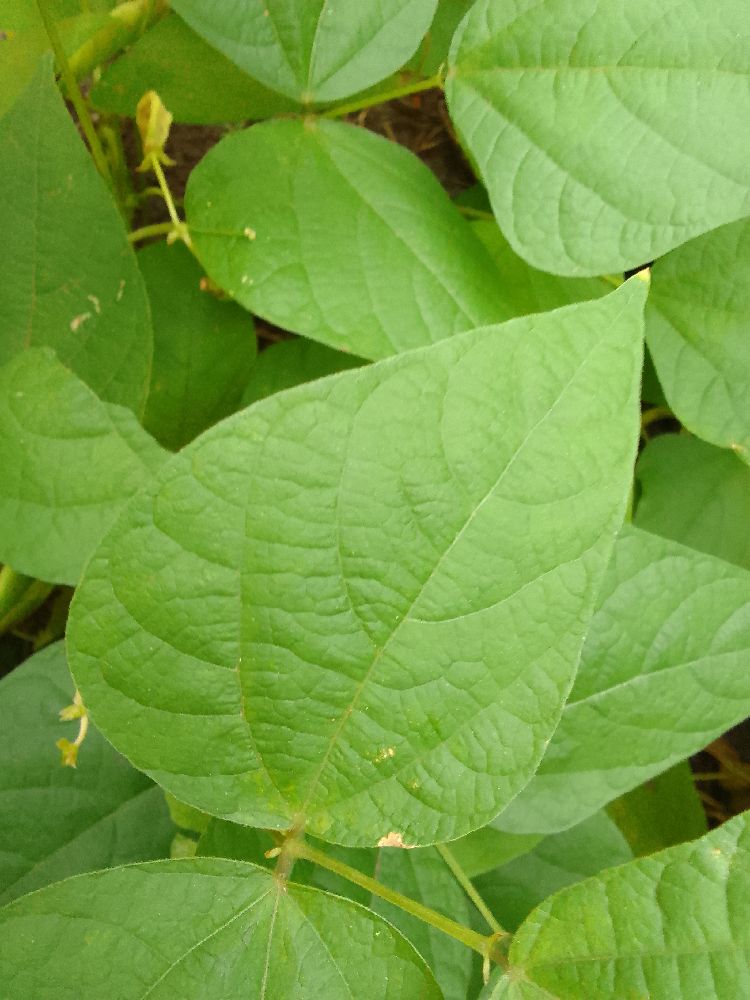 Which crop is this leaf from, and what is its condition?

common bean, healthy
